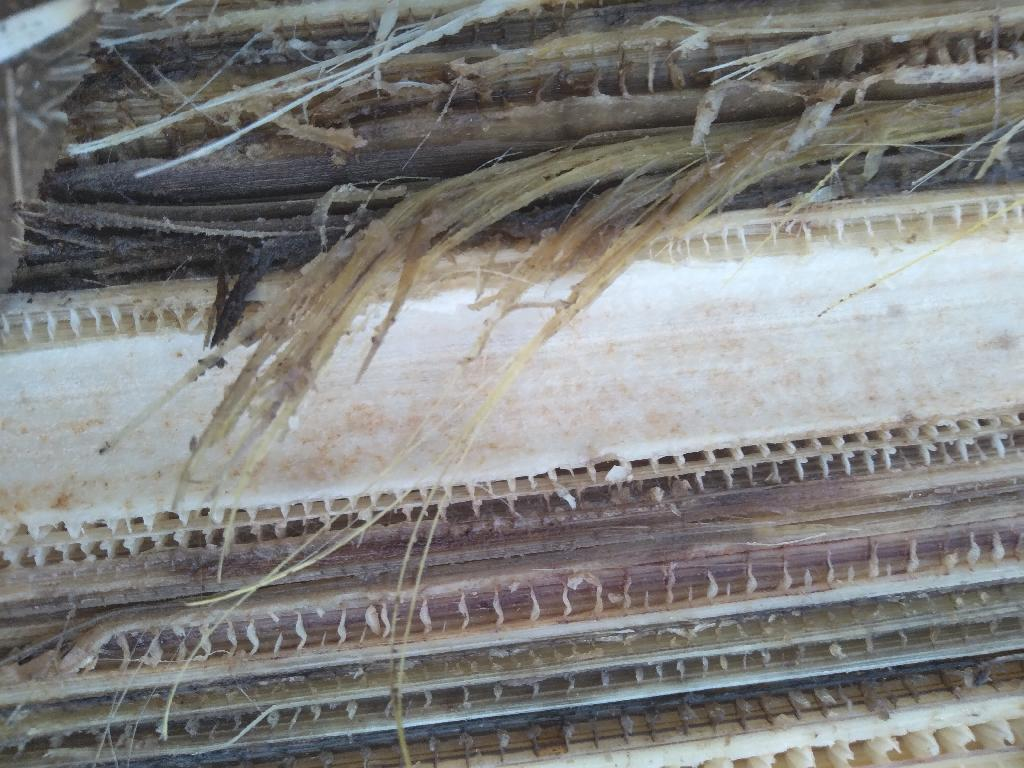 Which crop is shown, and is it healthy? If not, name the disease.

banana, fusarium wilt race 1
